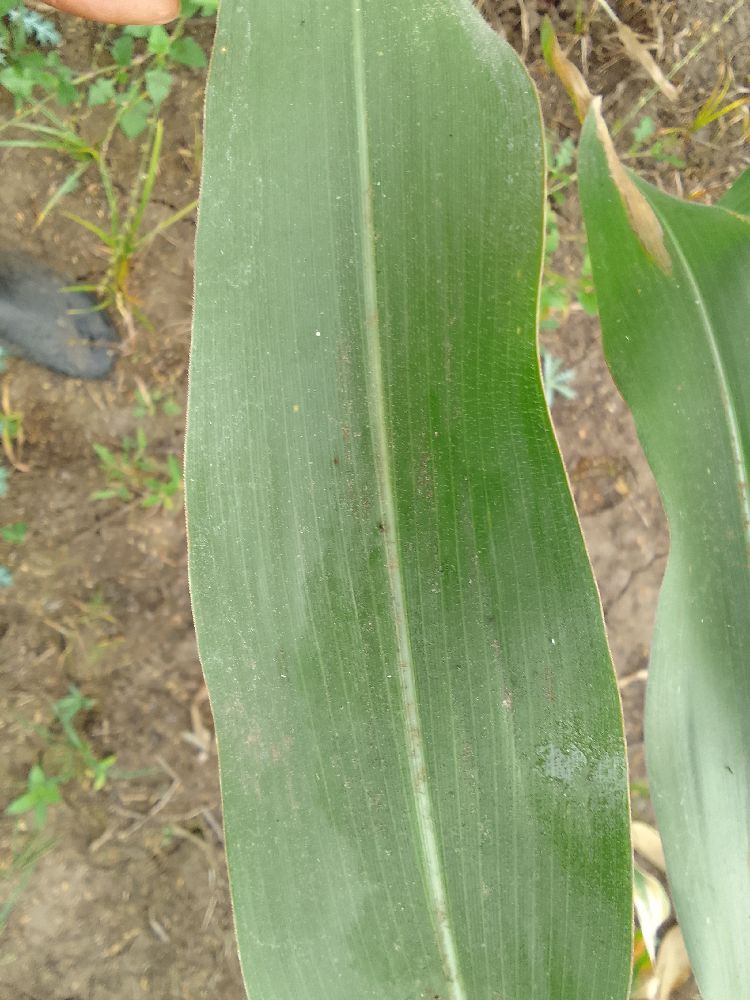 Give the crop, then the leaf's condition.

maize, healthy
